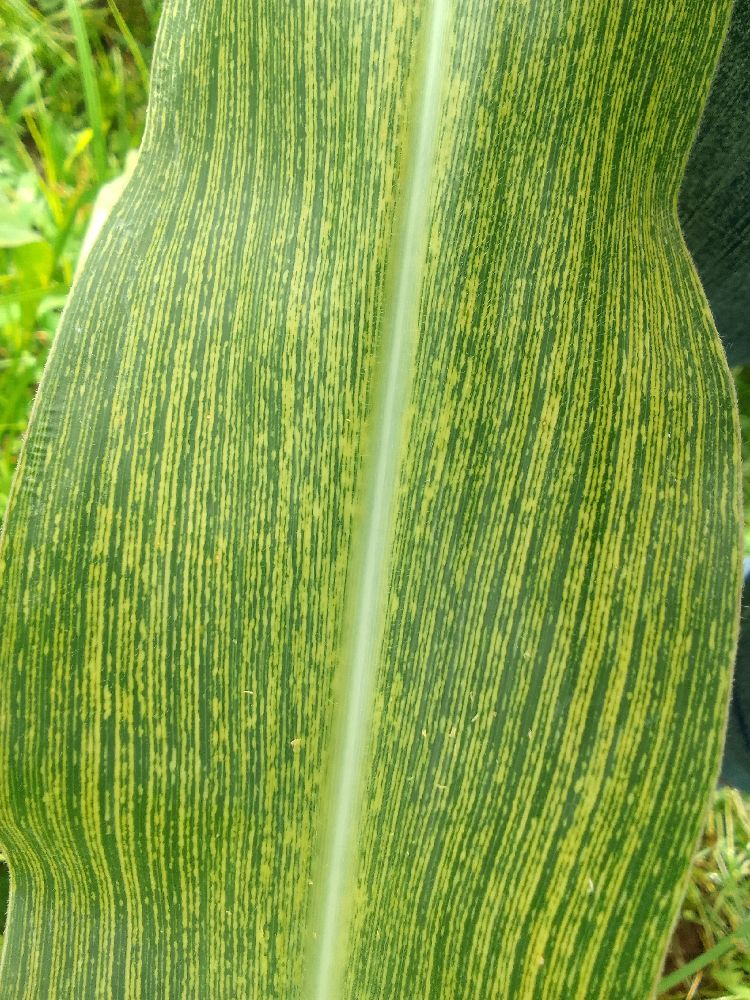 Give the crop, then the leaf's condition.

maize, maize streak virus
